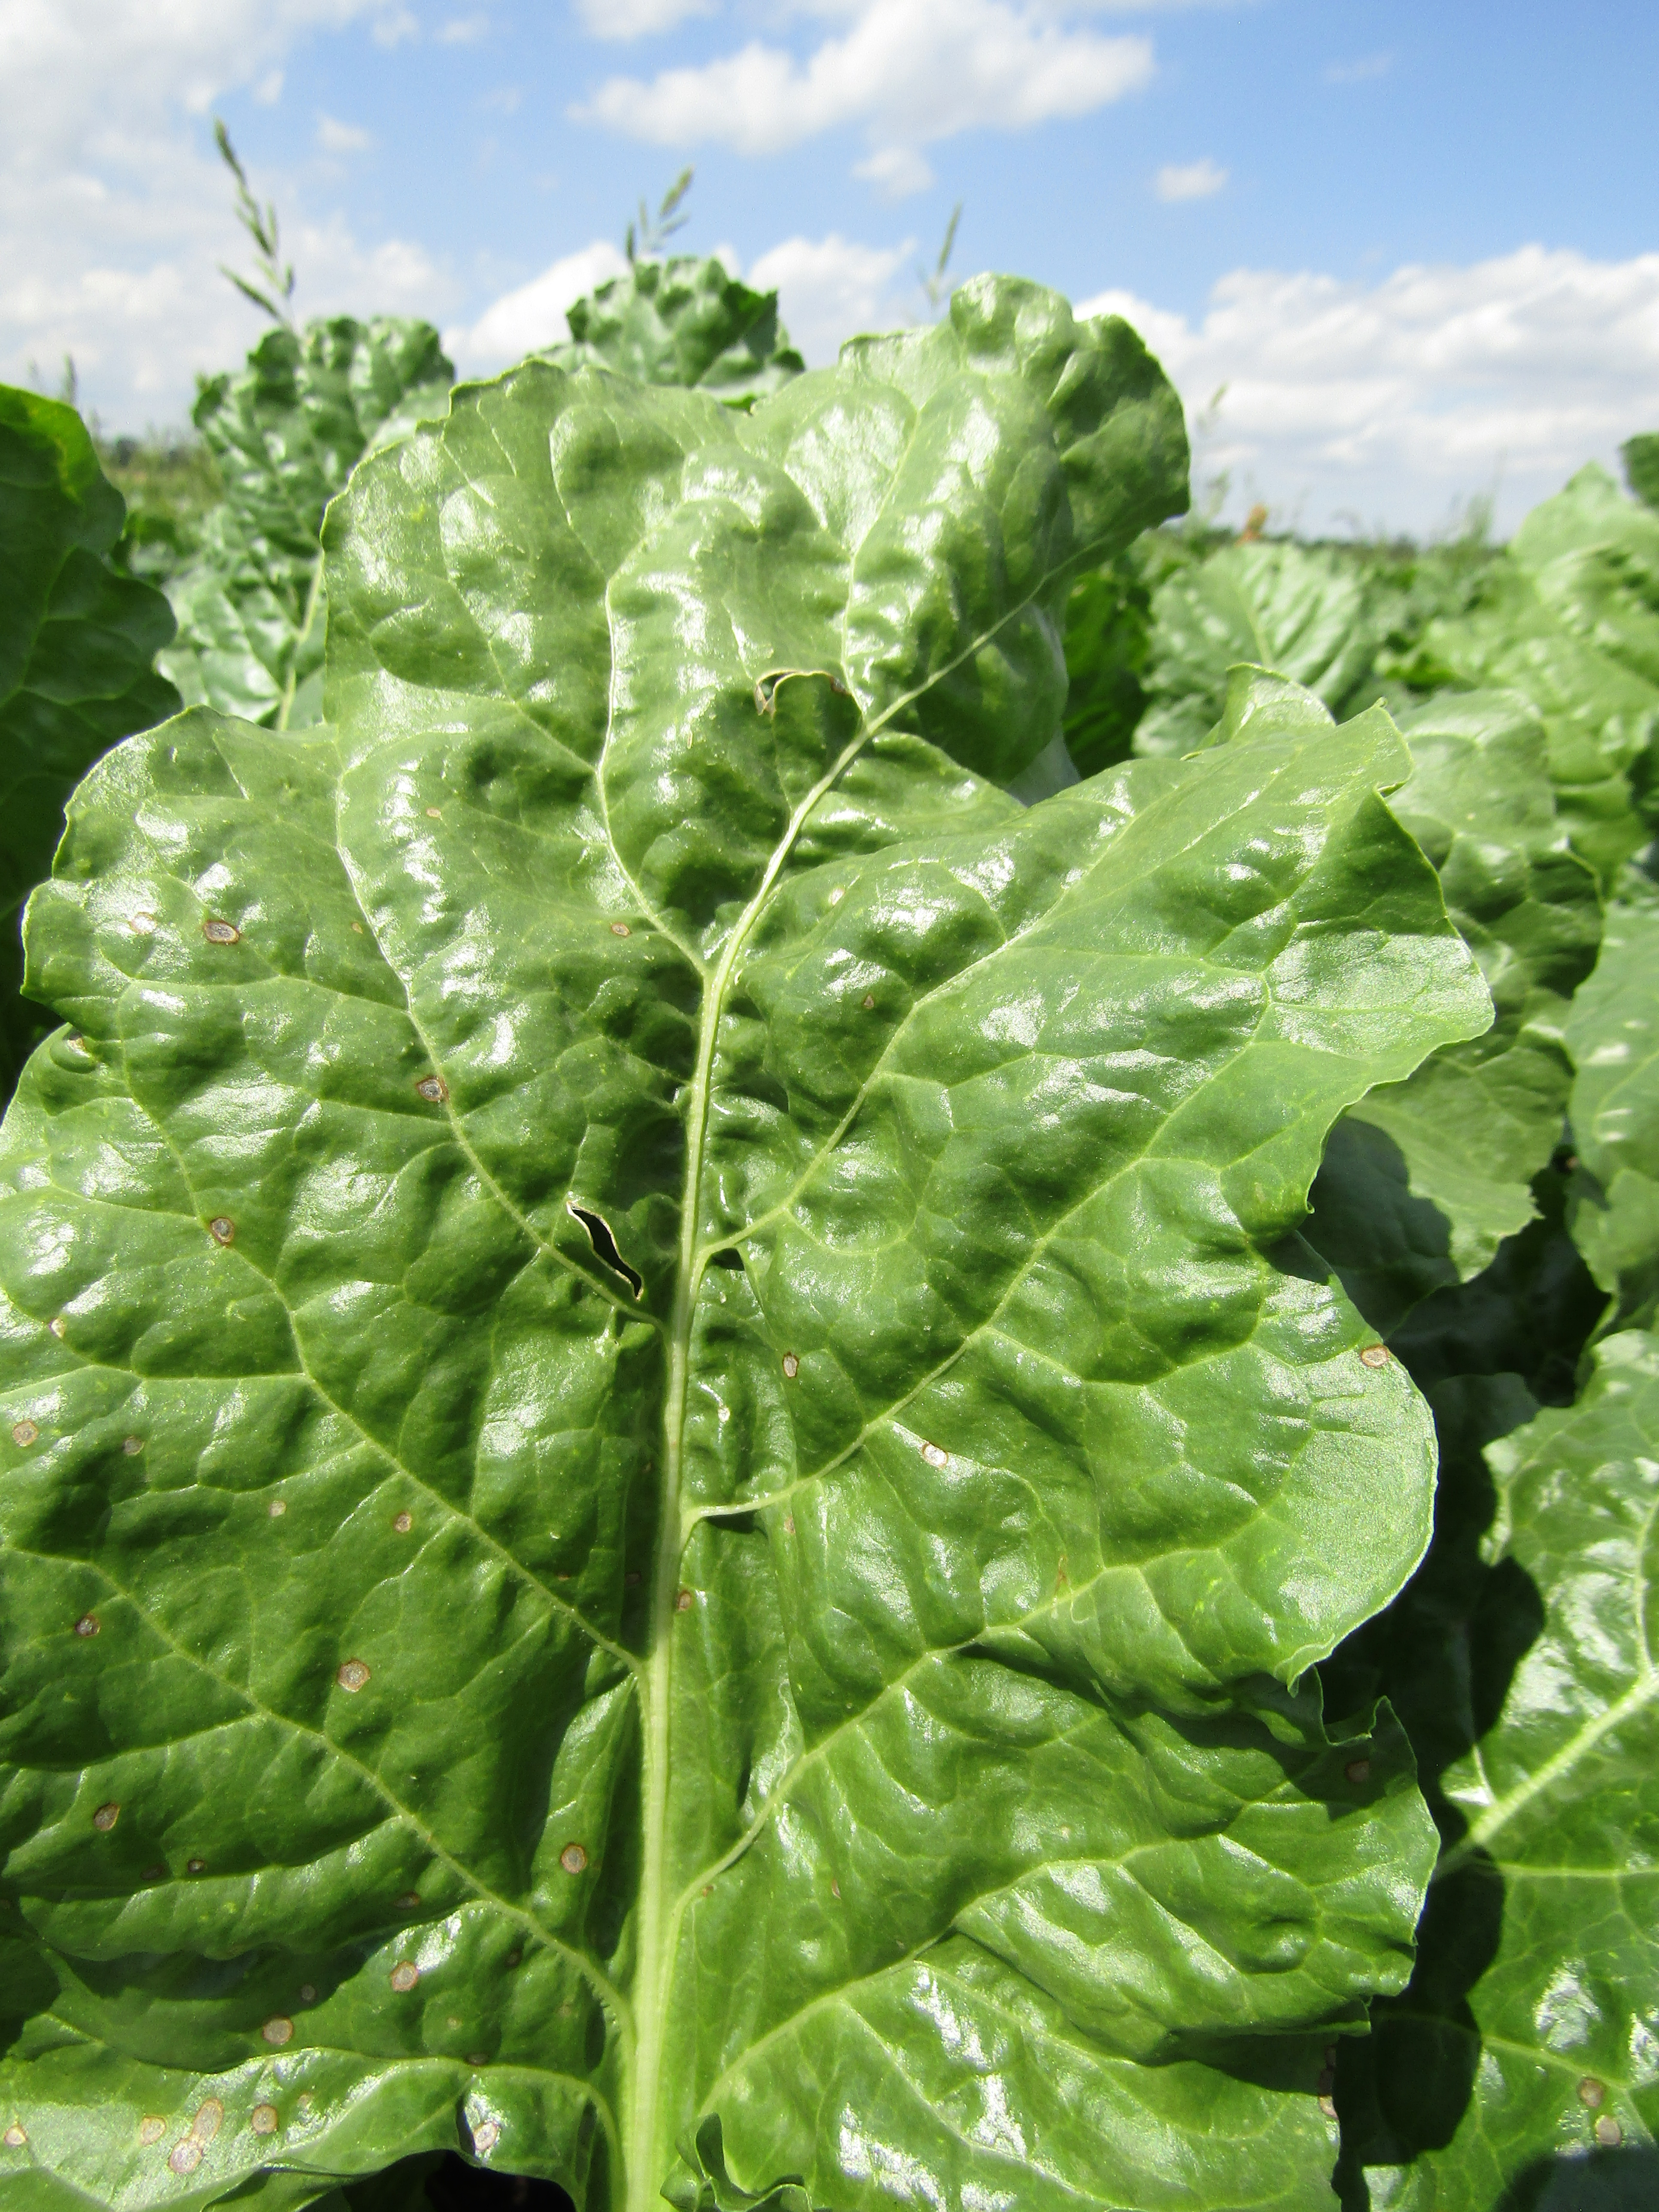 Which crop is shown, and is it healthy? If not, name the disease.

beet, cercospora
